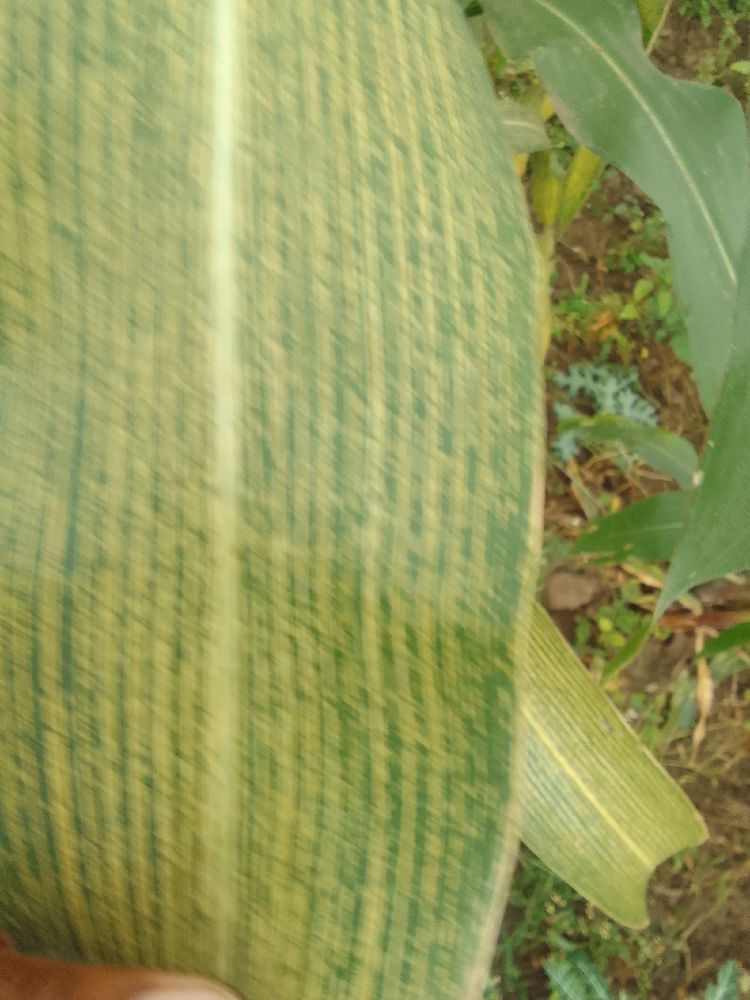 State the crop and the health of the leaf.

maize, maize streak virus
